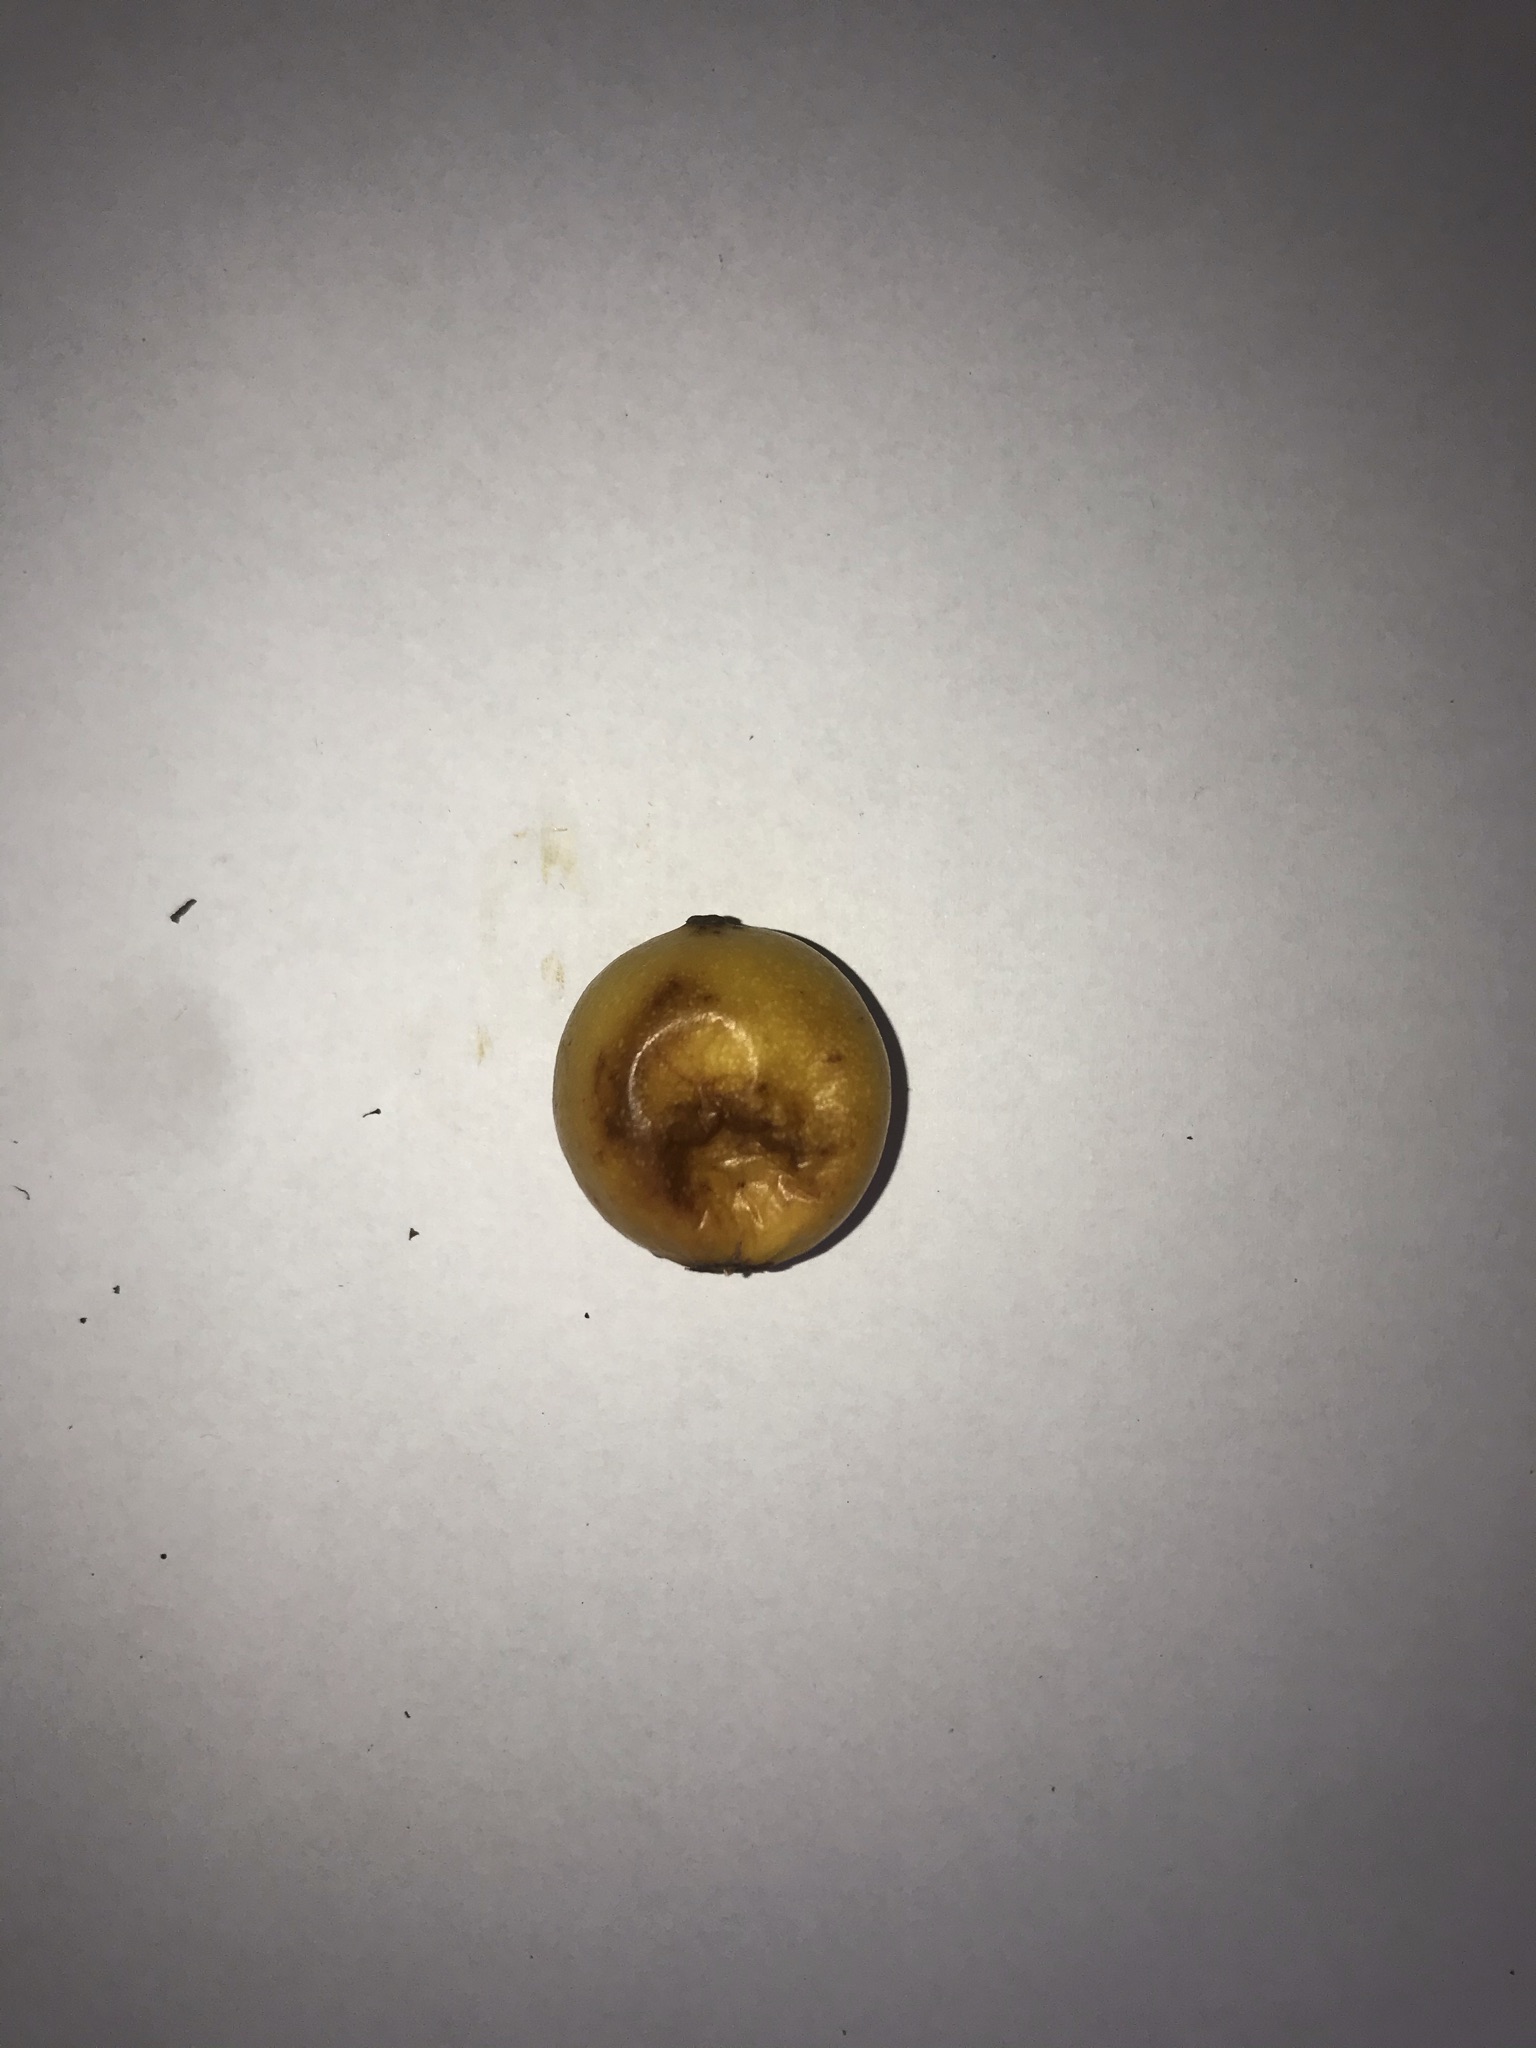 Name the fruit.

abiu
